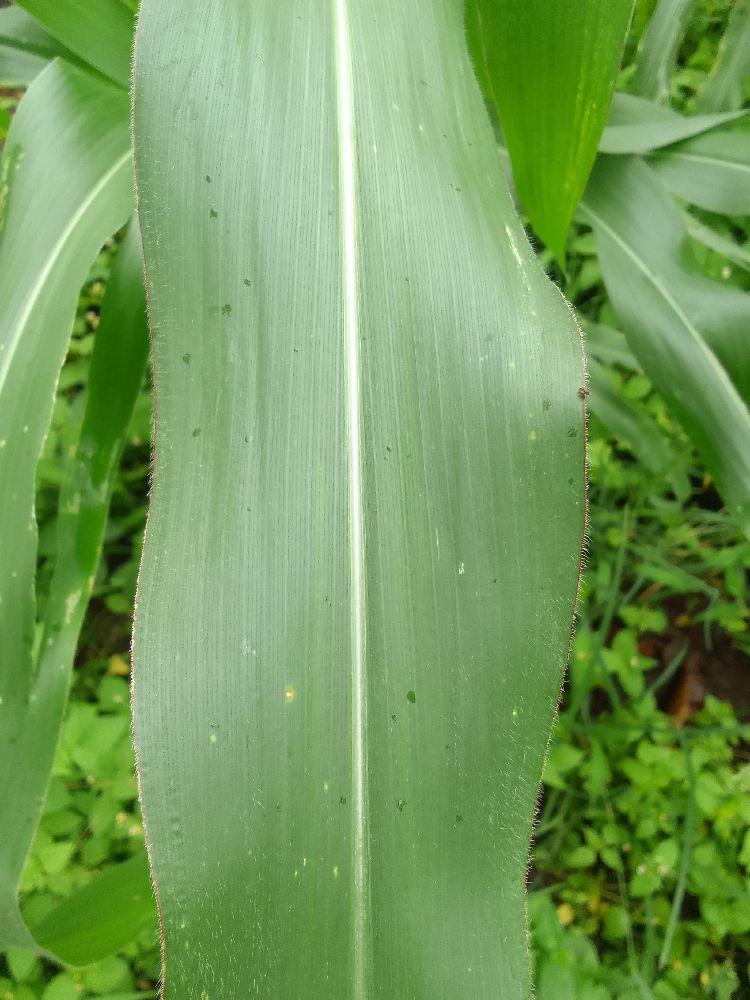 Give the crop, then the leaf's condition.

maize, healthy
